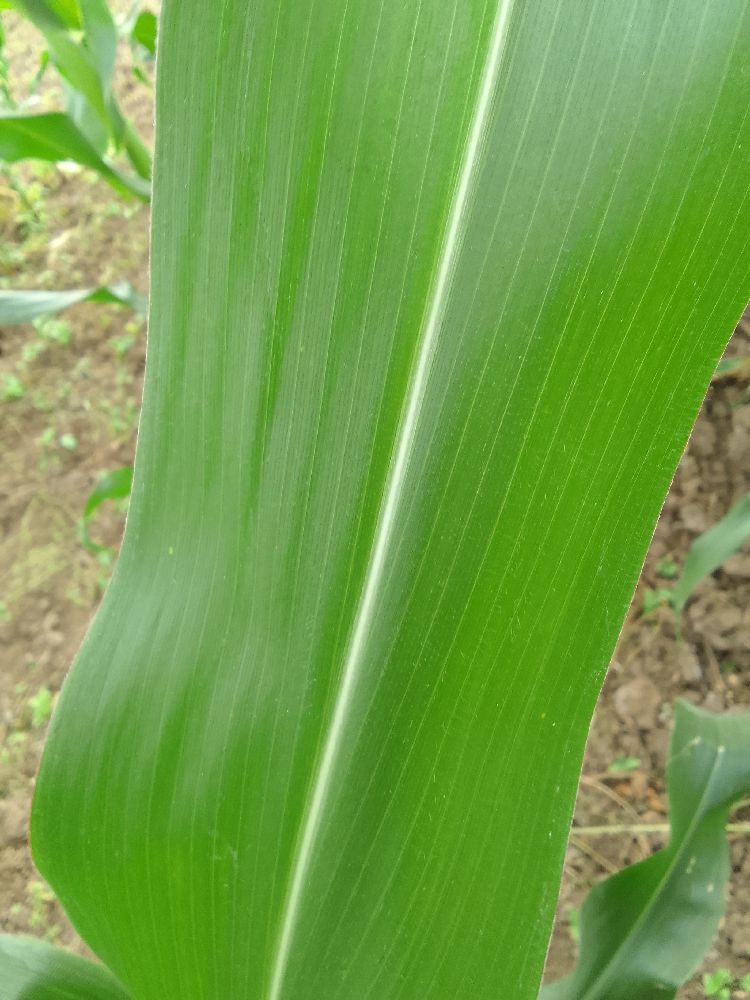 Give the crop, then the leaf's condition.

maize, healthy
